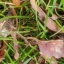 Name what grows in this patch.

grass
